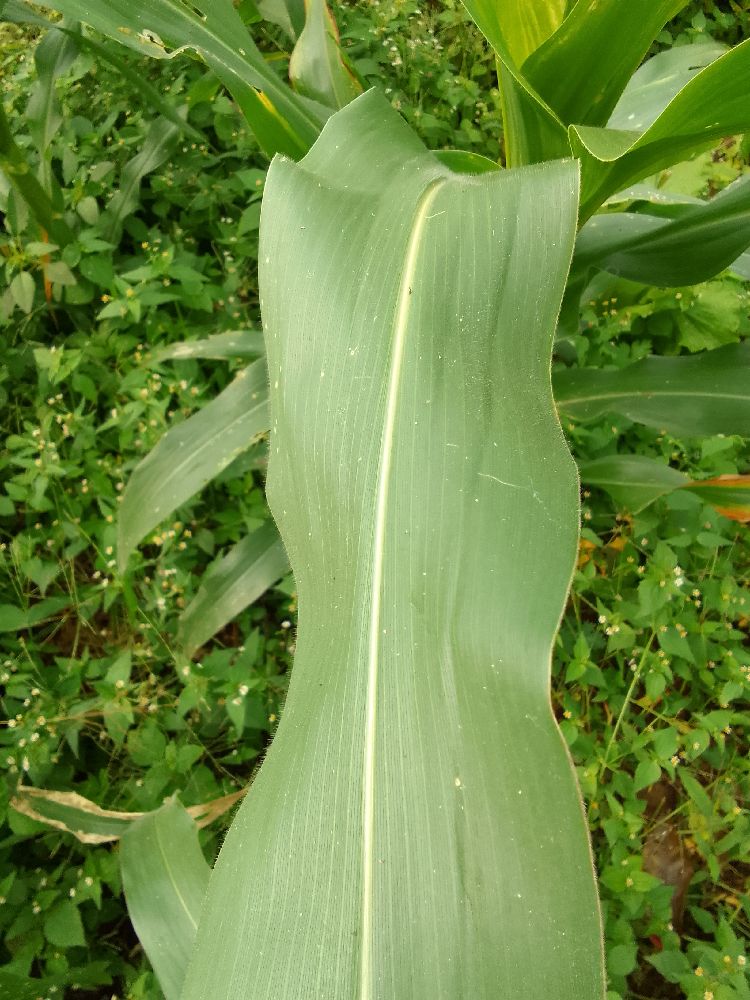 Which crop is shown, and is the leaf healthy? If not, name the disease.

maize, healthy
